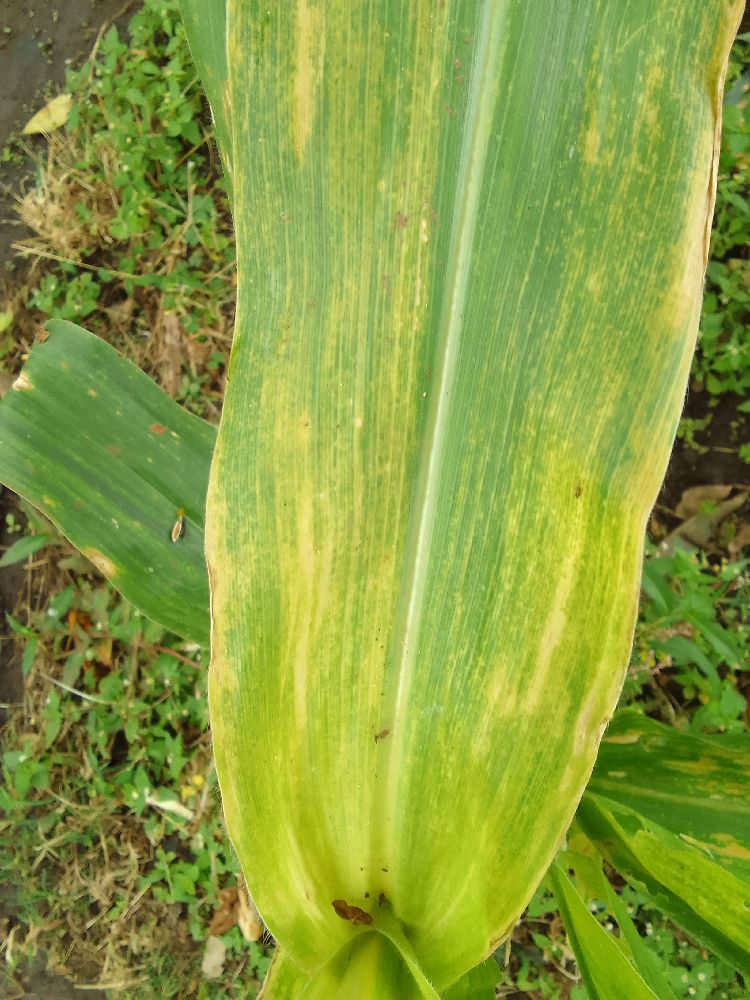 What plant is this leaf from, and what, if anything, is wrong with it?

maize, maize lethal necrosis
